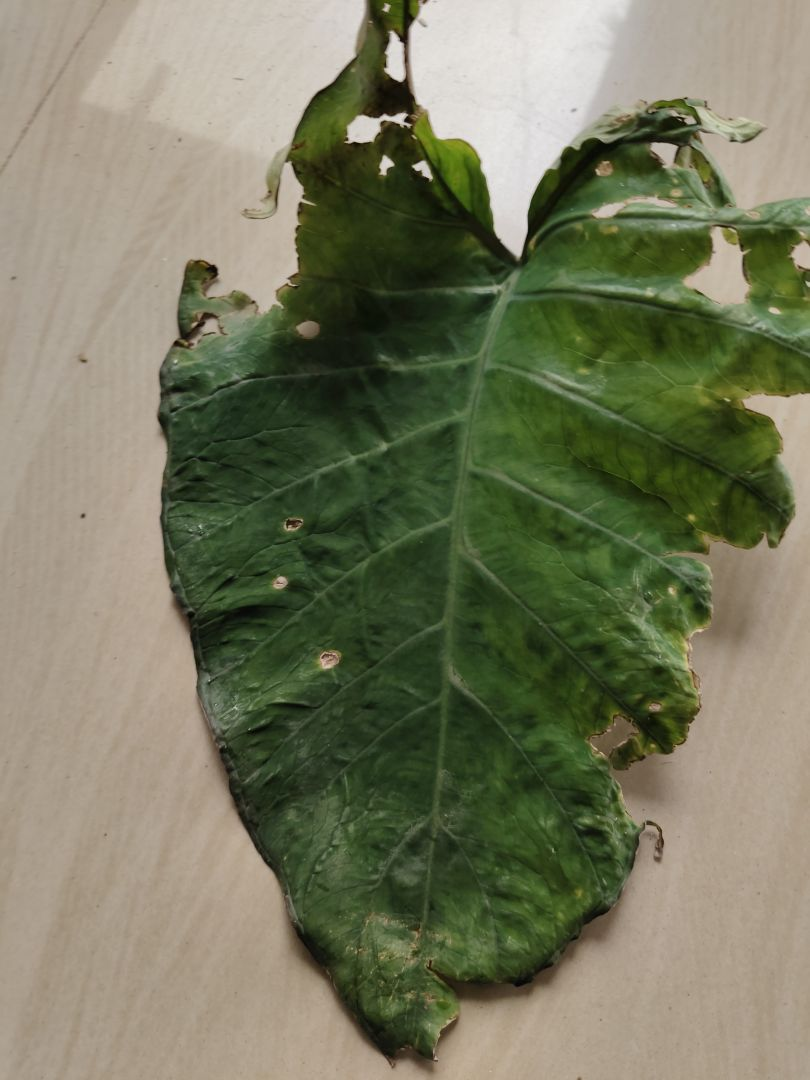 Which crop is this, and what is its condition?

taro, leaf blight
